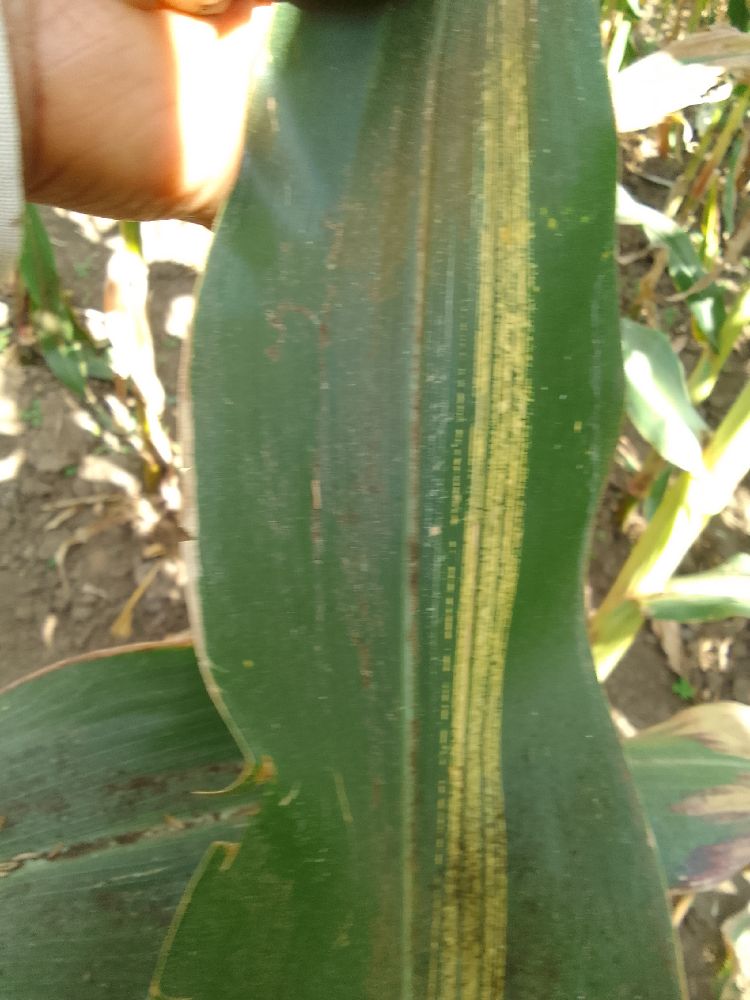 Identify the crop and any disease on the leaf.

maize, maize streak virus
